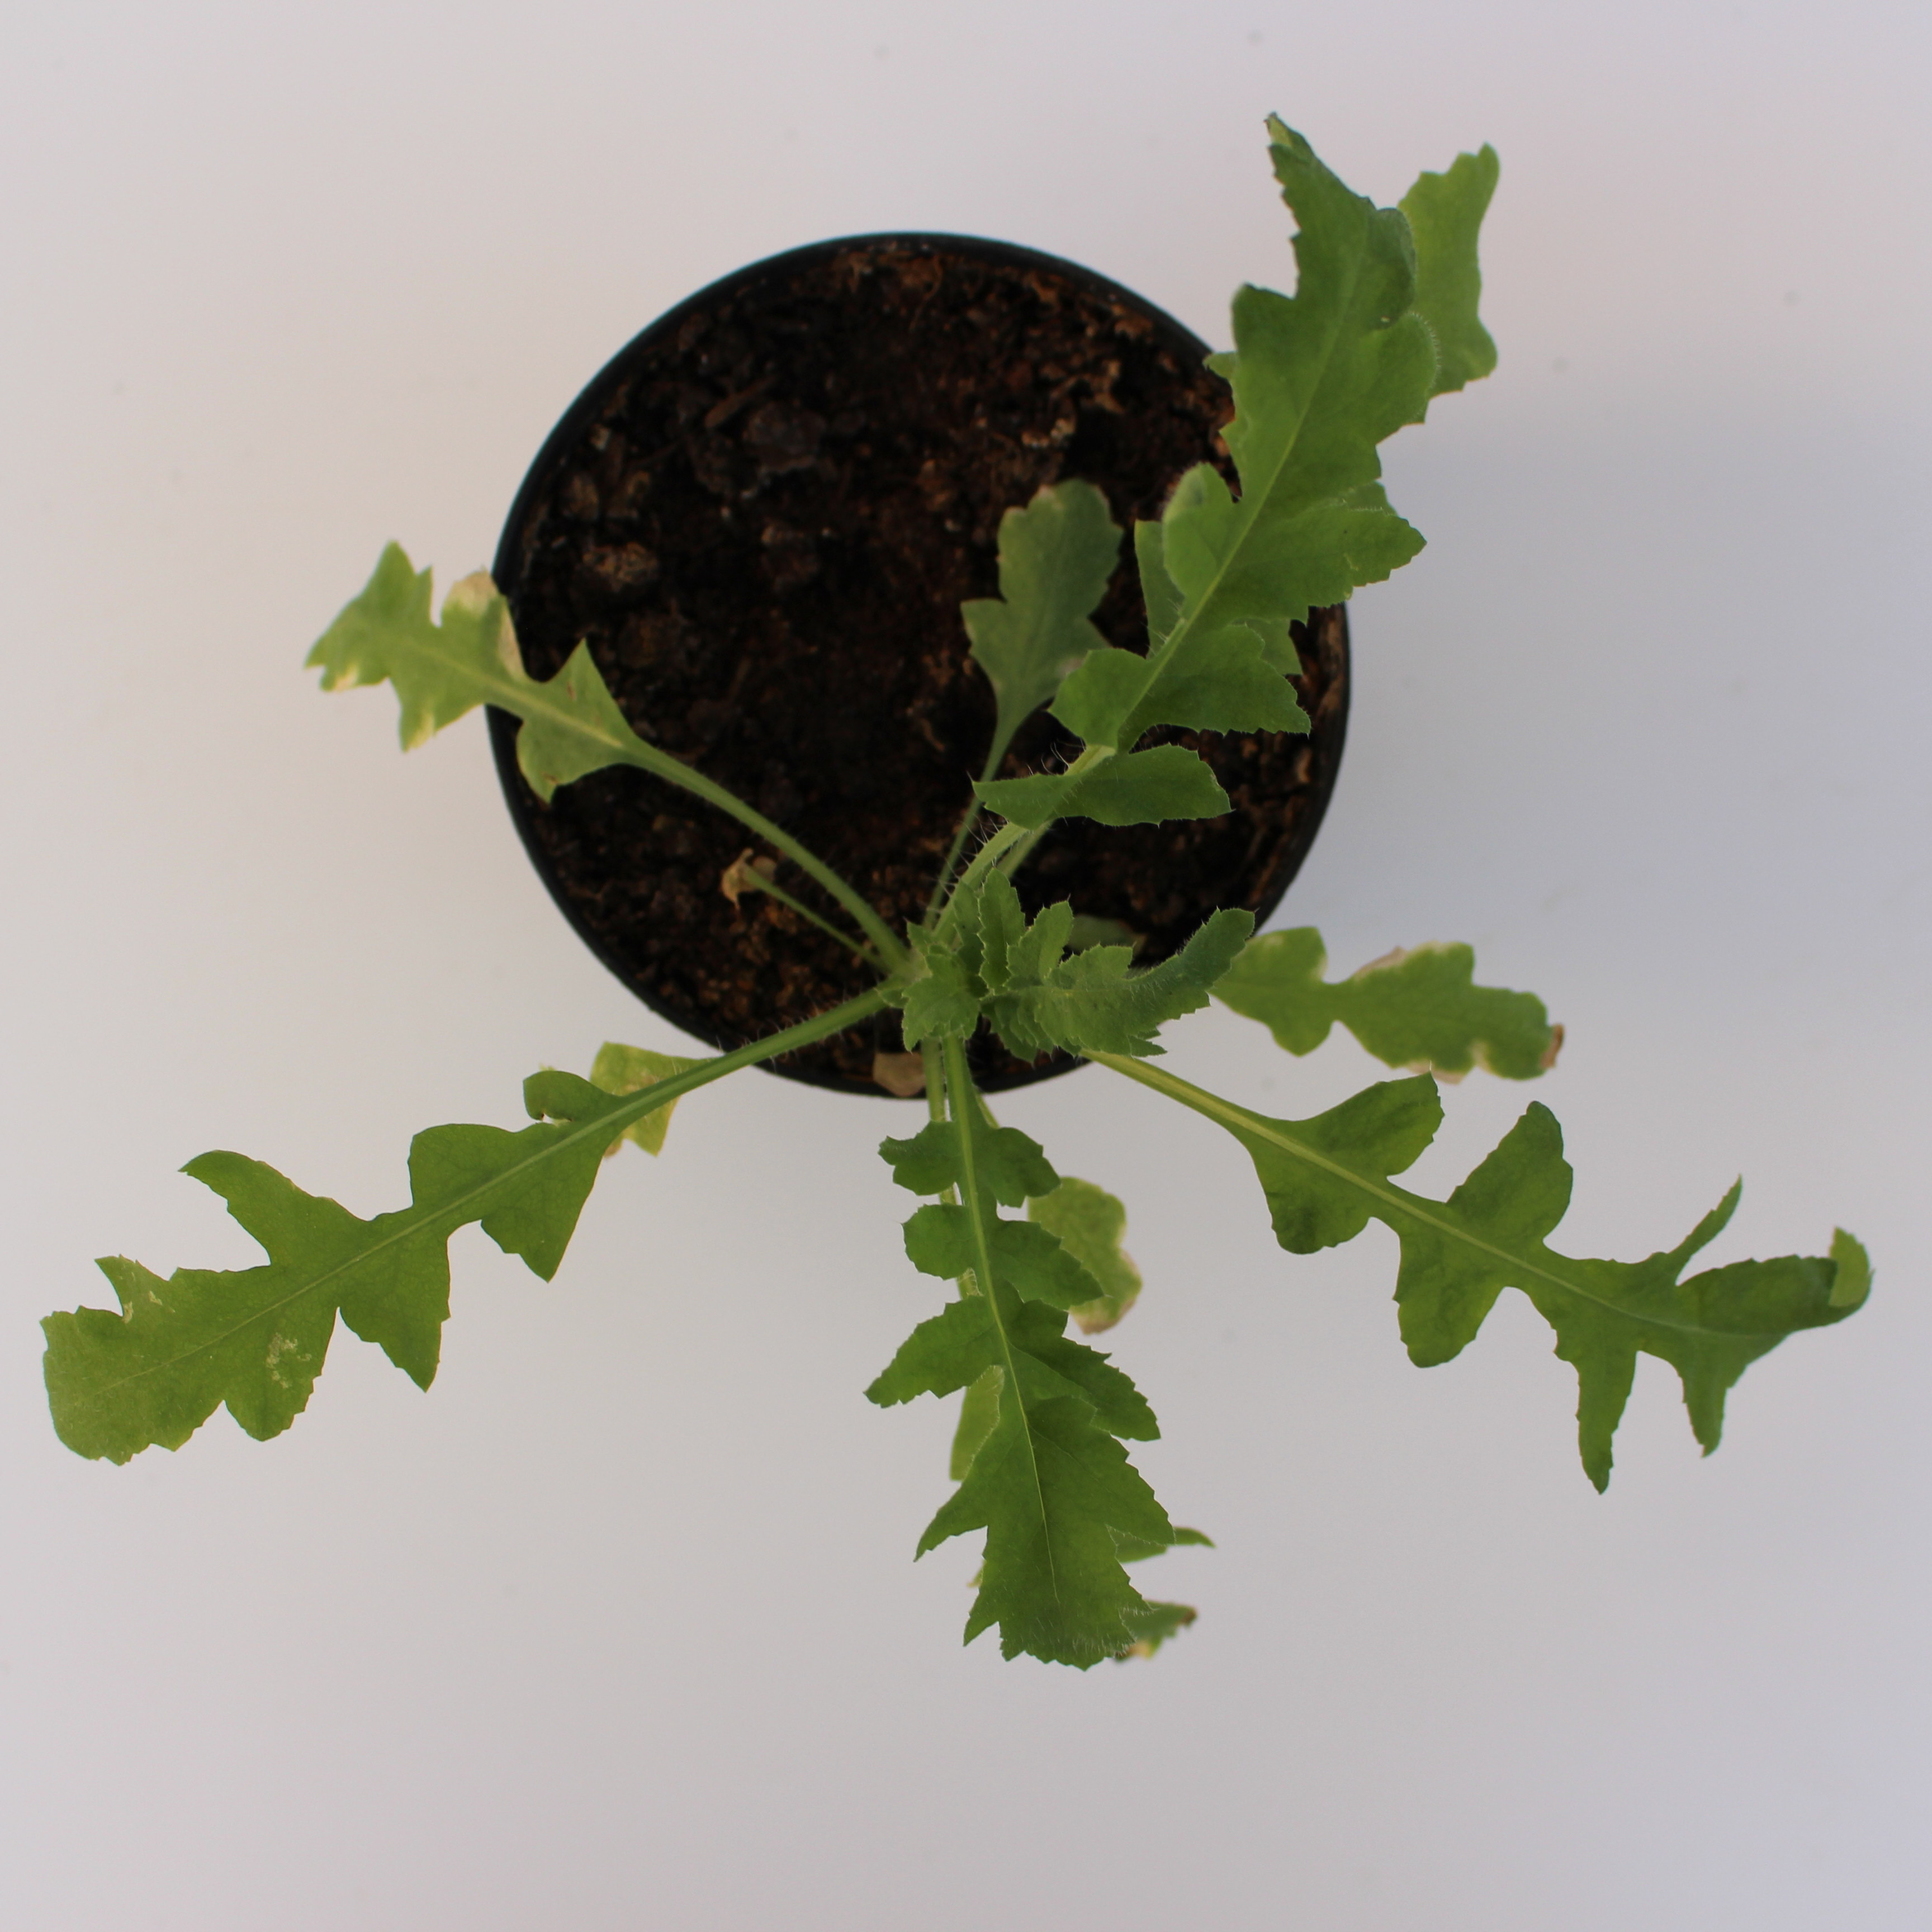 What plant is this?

Papaver rhoeas
